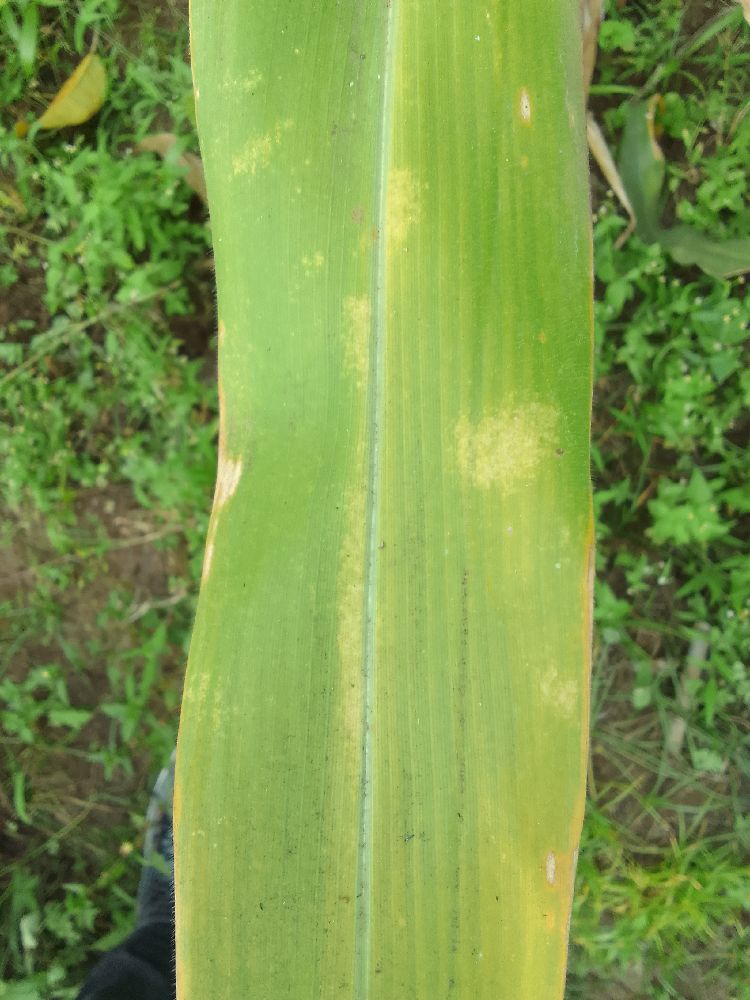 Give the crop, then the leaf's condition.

maize, maize lethal necrosis
